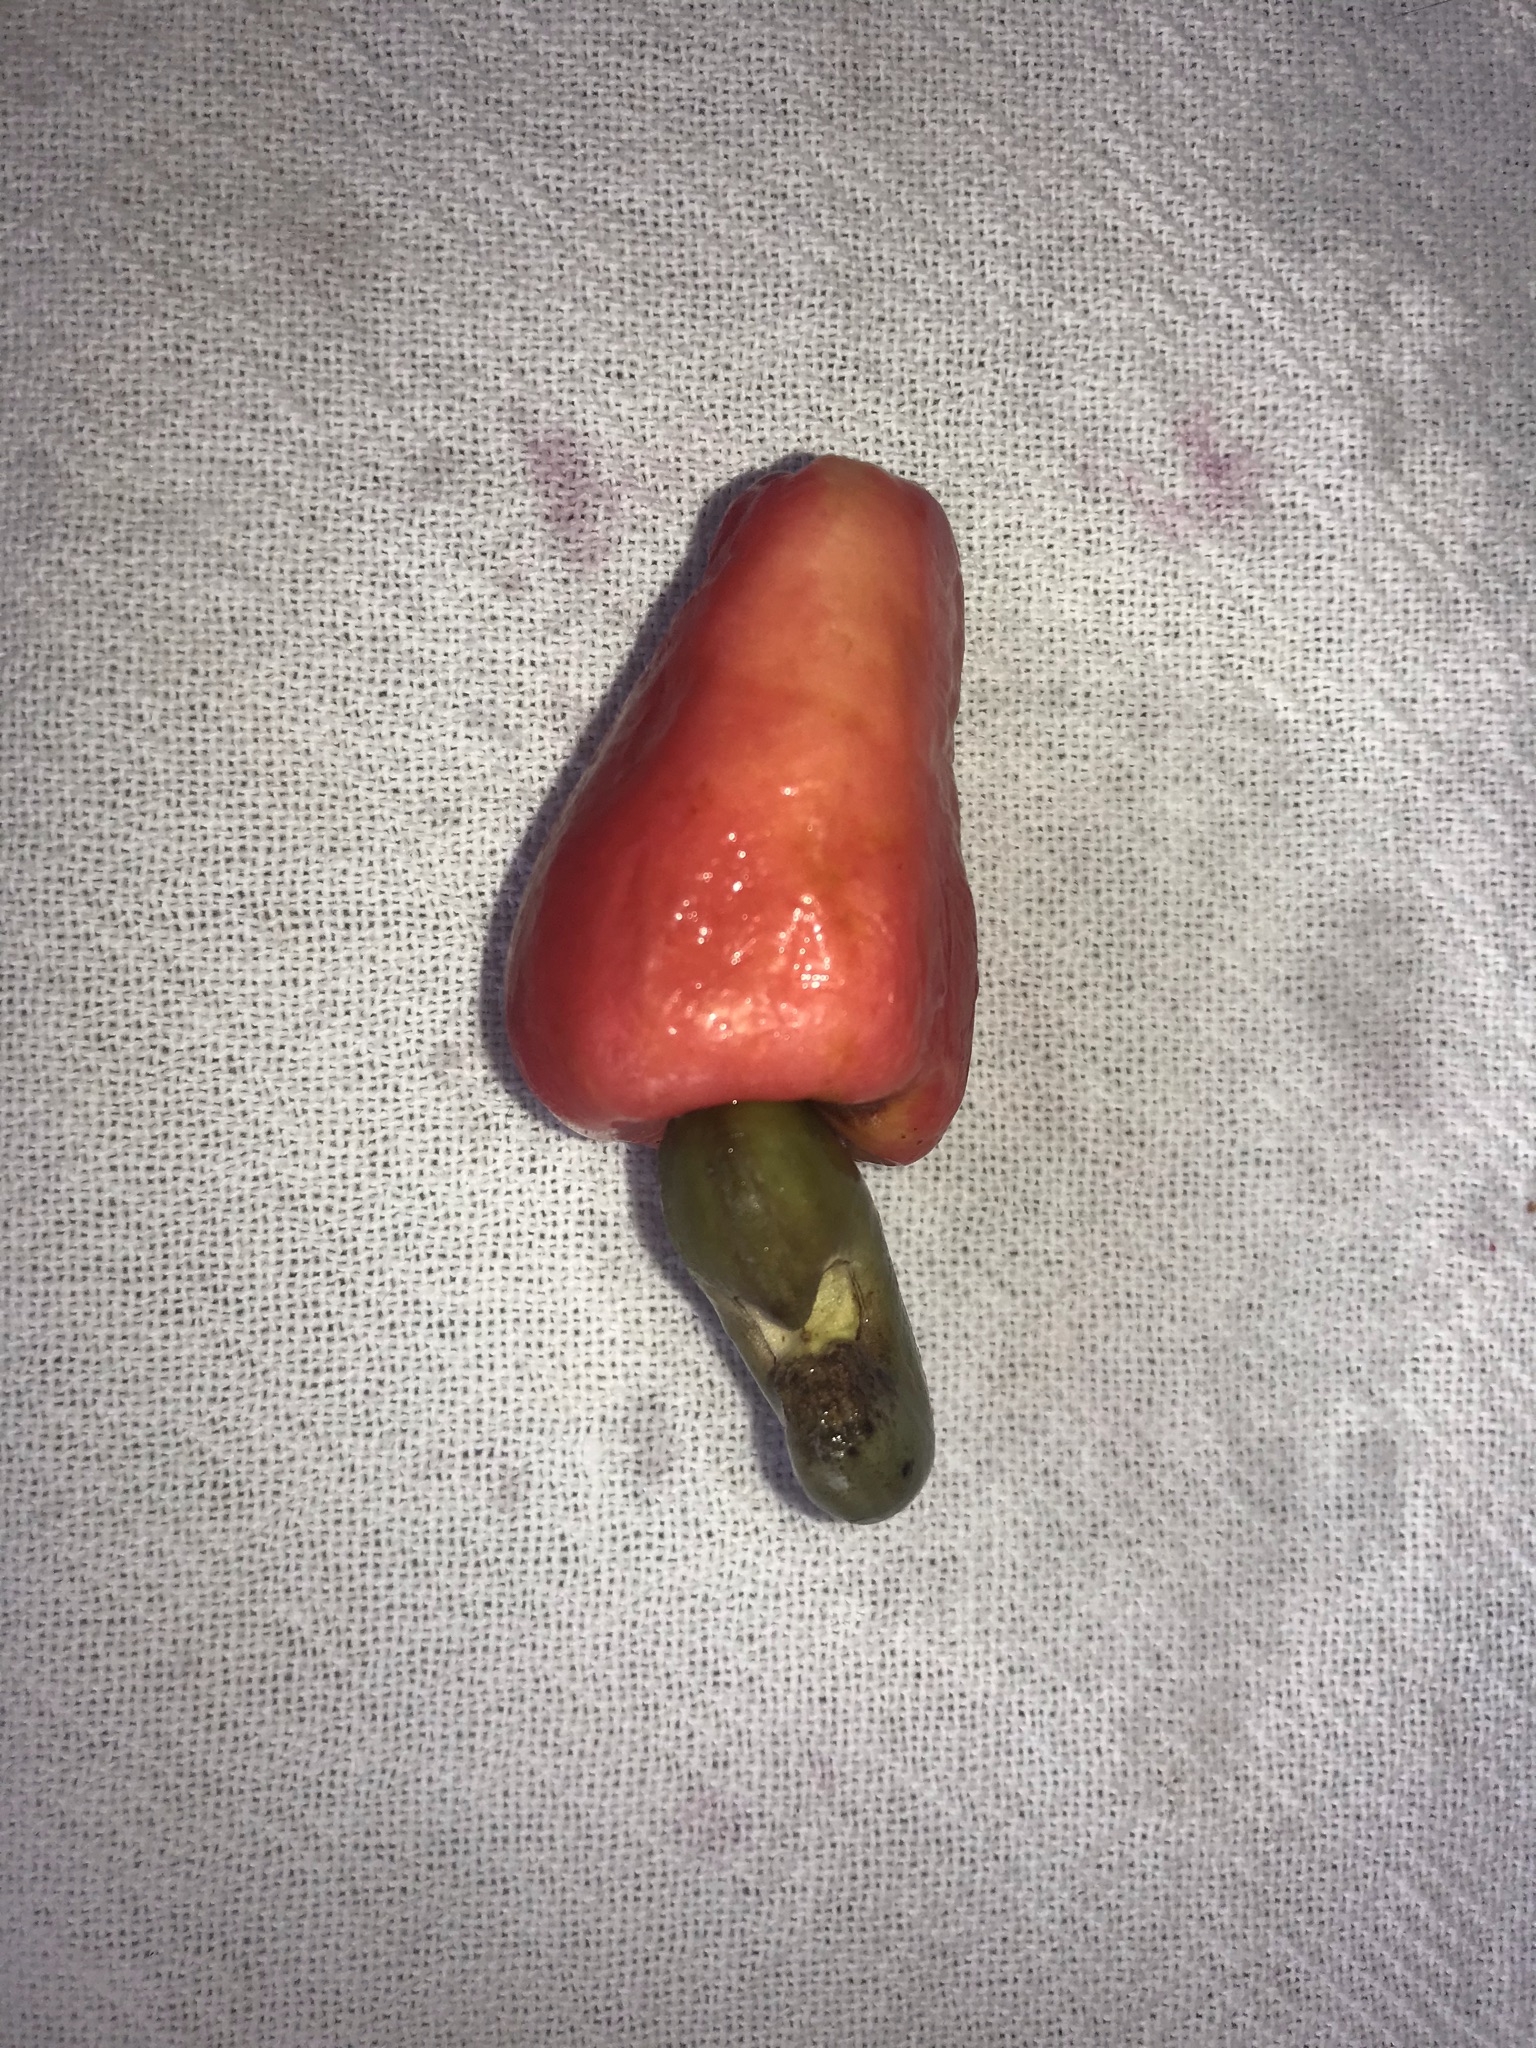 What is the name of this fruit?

caju vermelho
